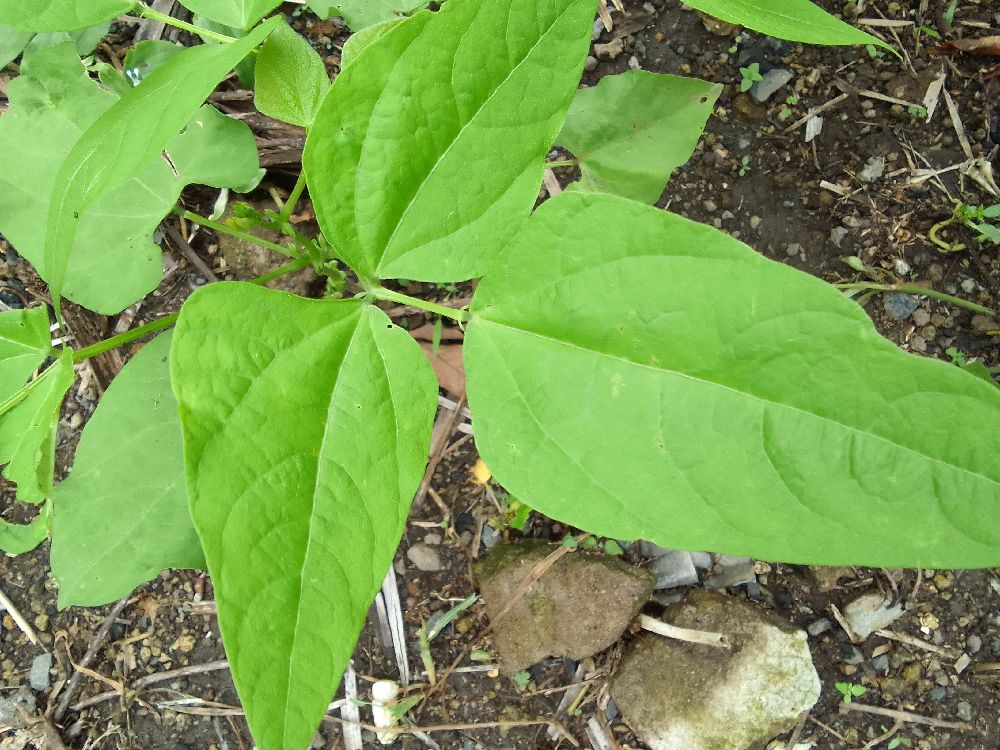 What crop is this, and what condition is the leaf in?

common bean, healthy
